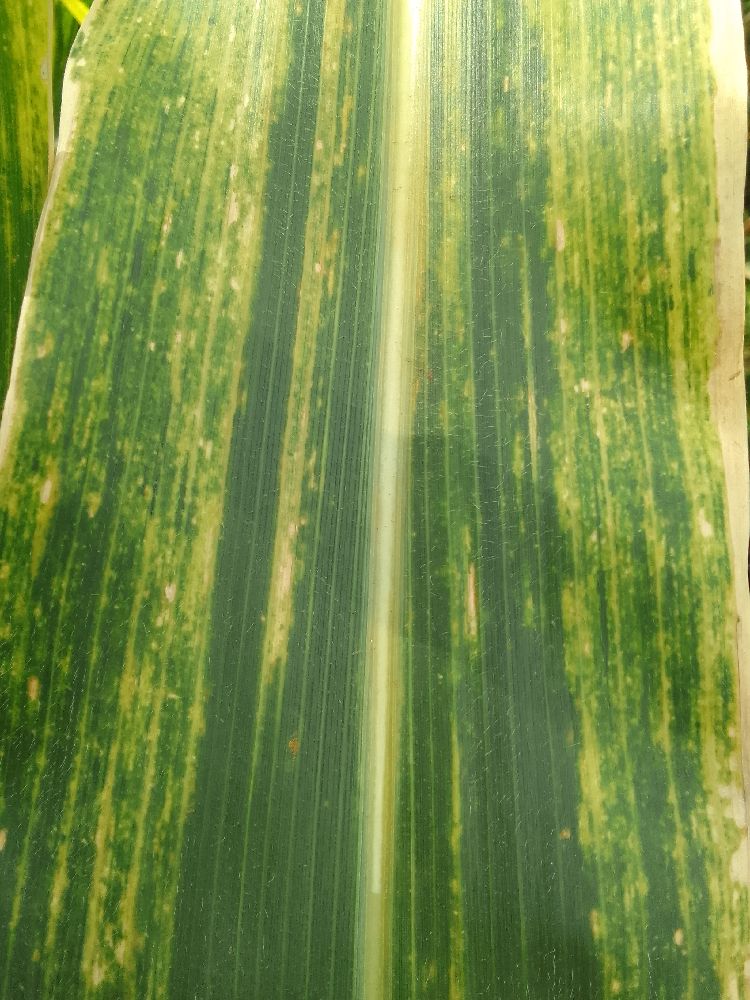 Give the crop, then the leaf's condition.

maize, maize lethal necrosis
